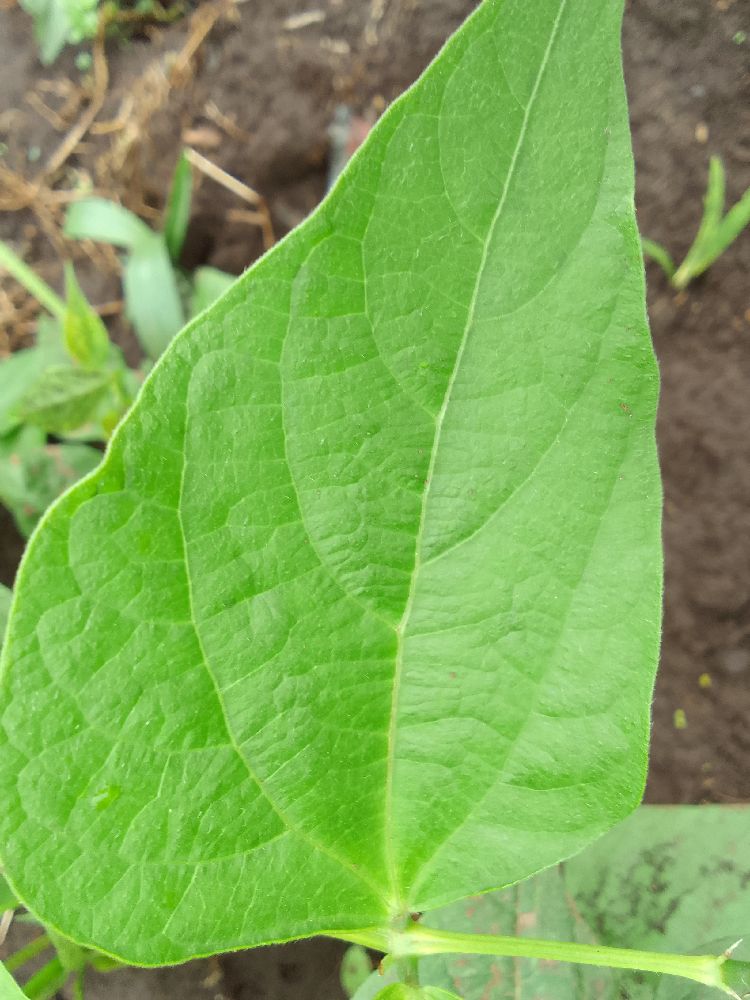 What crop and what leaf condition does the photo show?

common bean, healthy
